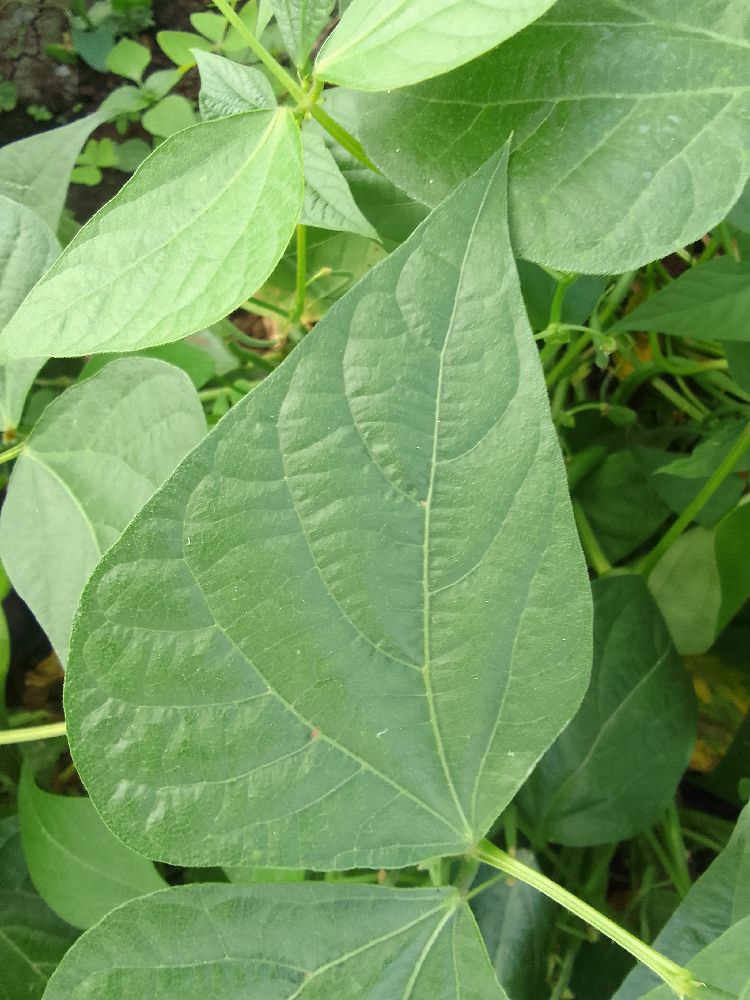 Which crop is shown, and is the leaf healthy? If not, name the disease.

common bean, healthy
